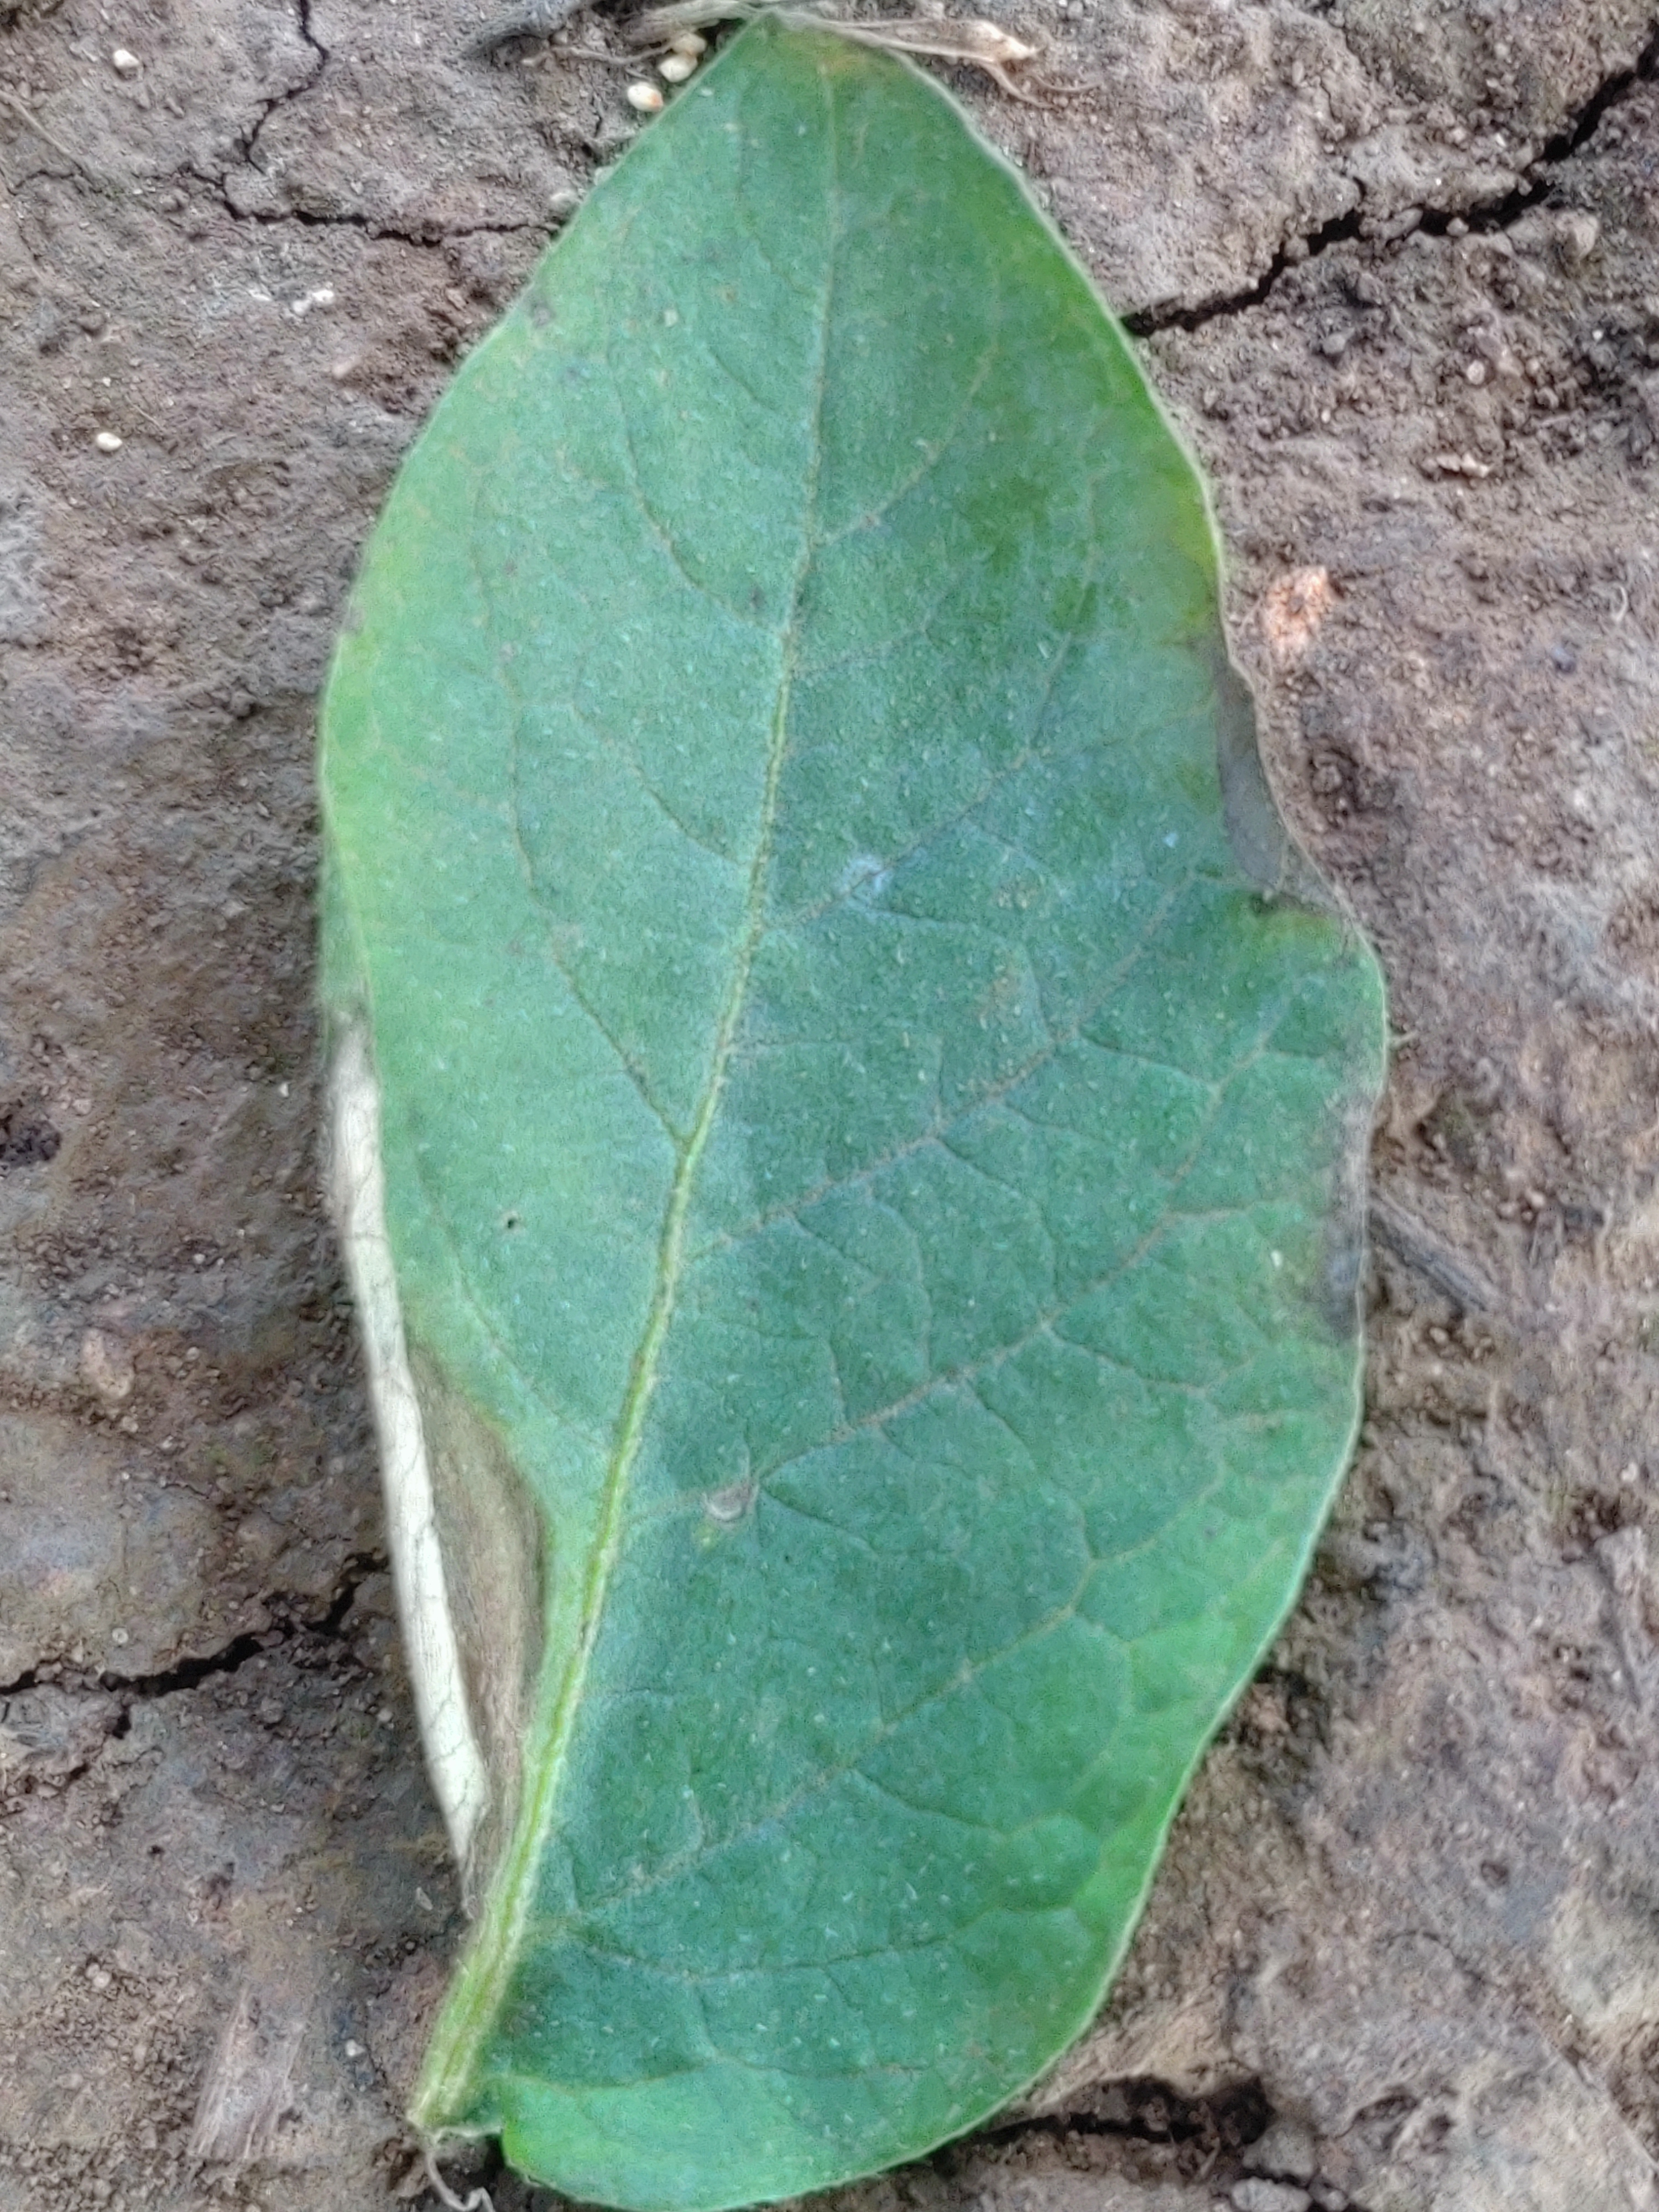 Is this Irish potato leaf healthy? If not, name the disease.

early blight
